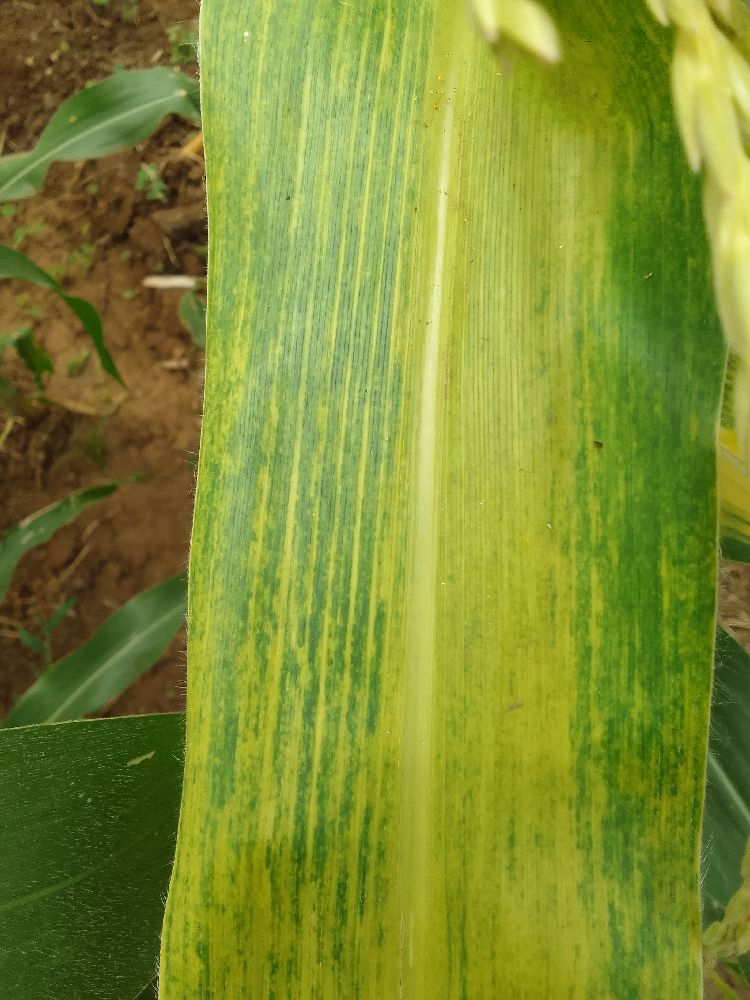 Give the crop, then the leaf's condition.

maize, maize lethal necrosis
